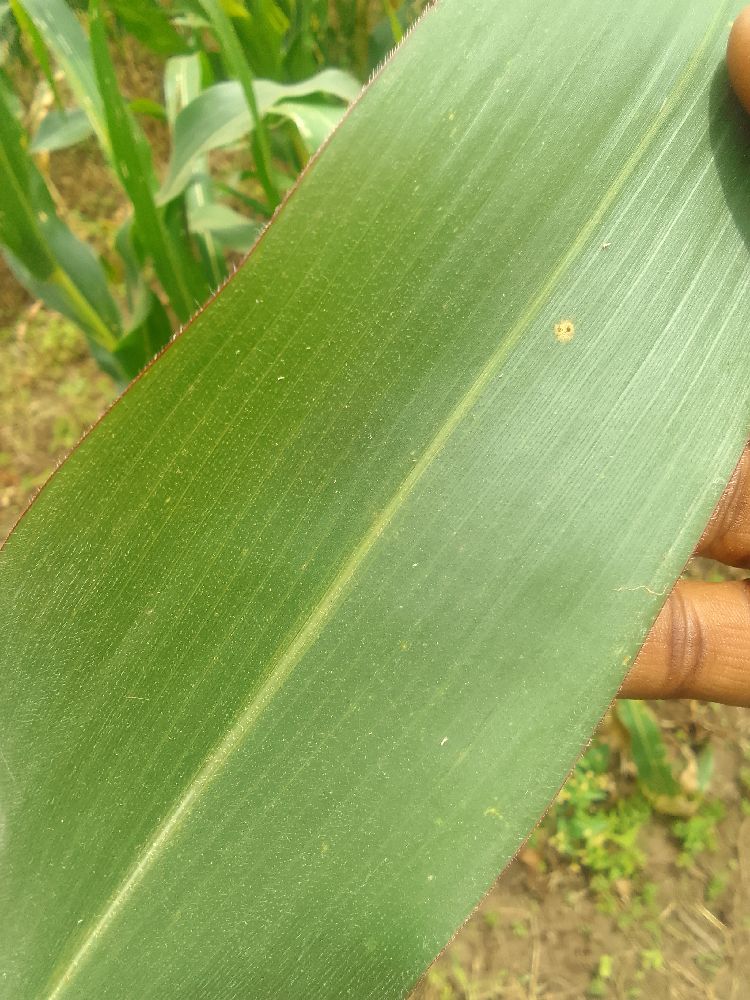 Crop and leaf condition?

maize, healthy
